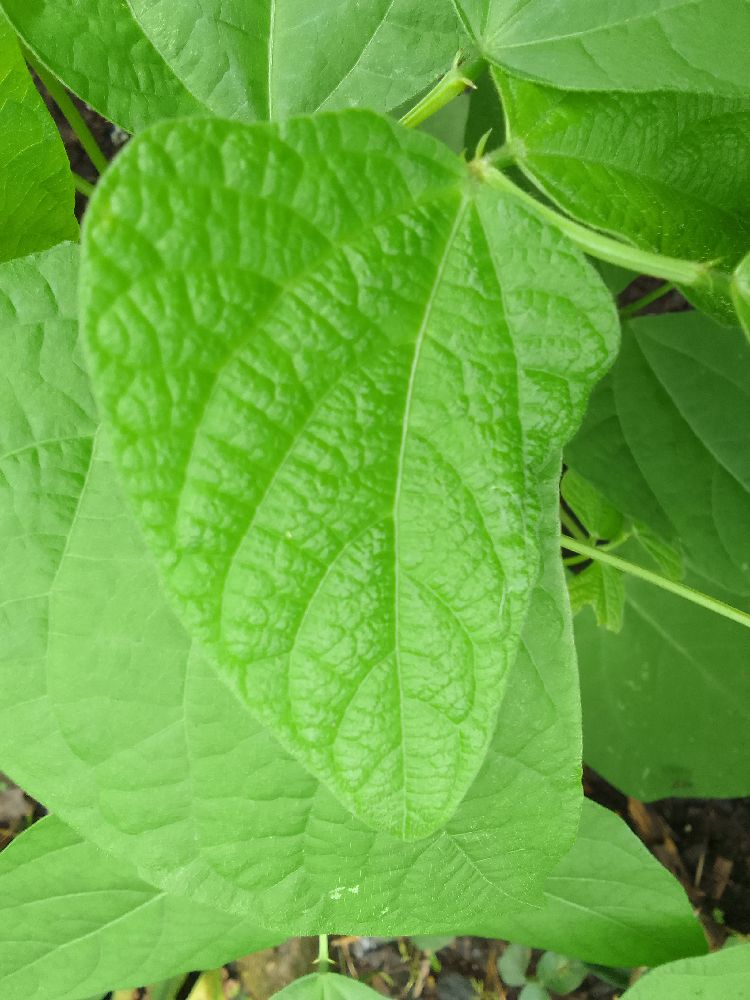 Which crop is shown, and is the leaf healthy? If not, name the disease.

common bean, healthy
